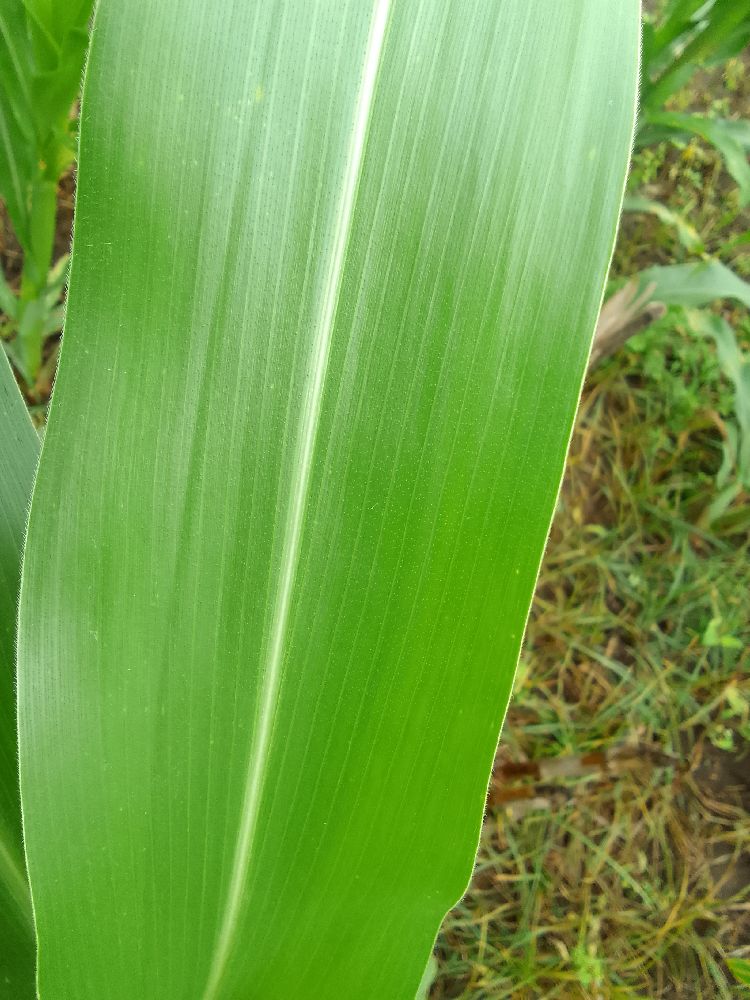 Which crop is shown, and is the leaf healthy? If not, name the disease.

maize, healthy
